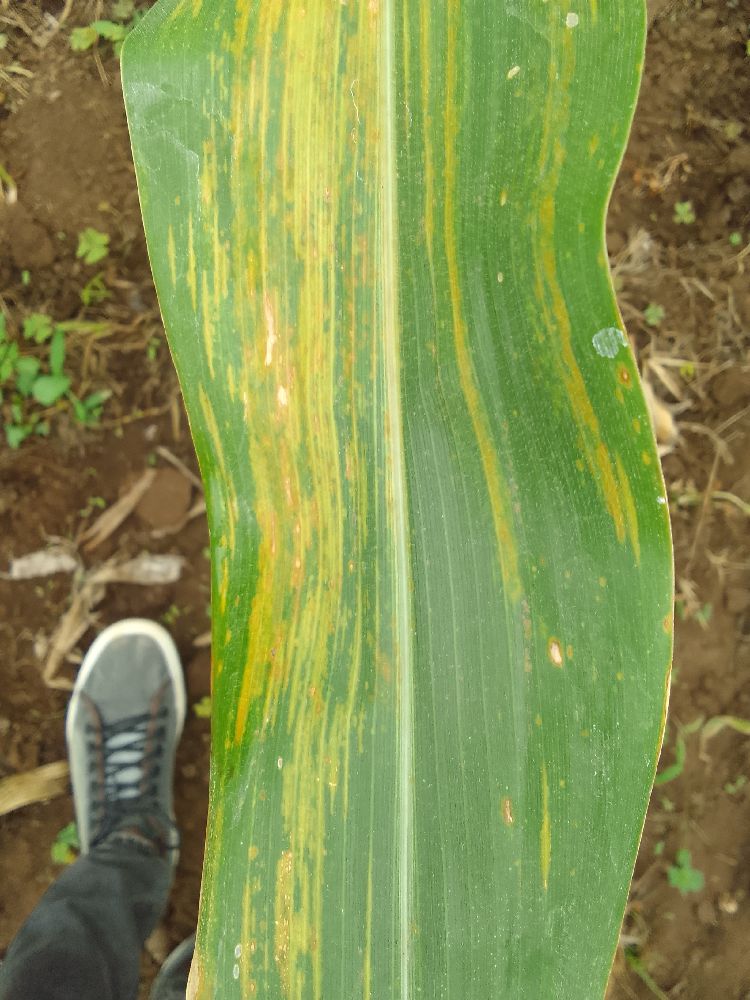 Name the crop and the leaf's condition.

maize, maize lethal necrosis
